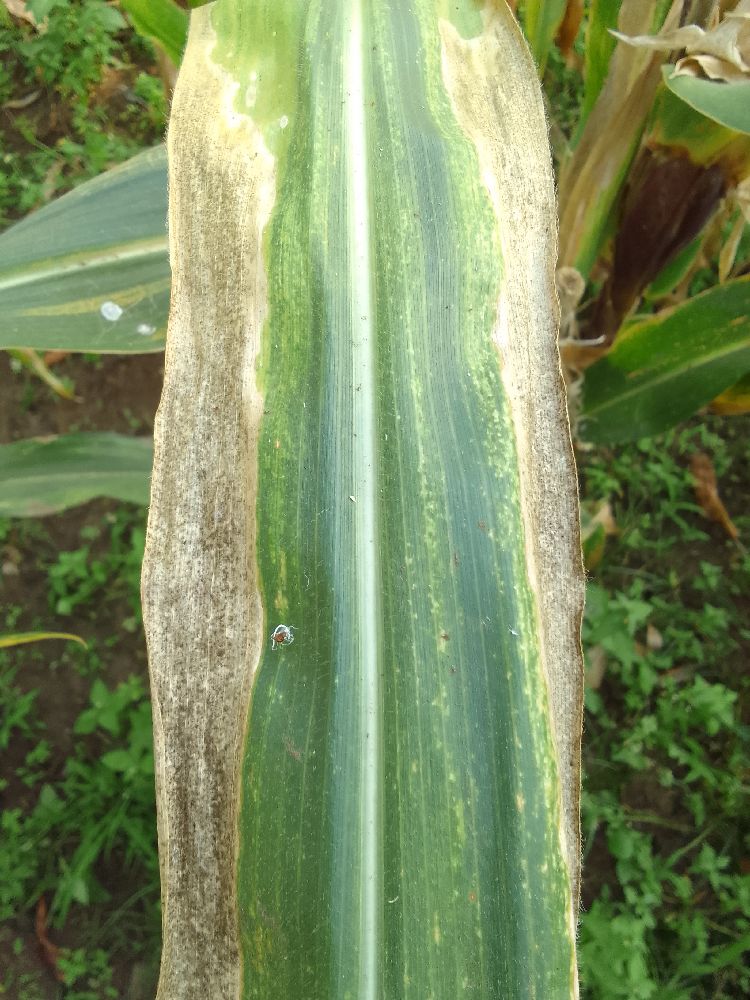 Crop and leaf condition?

maize, maize lethal necrosis
